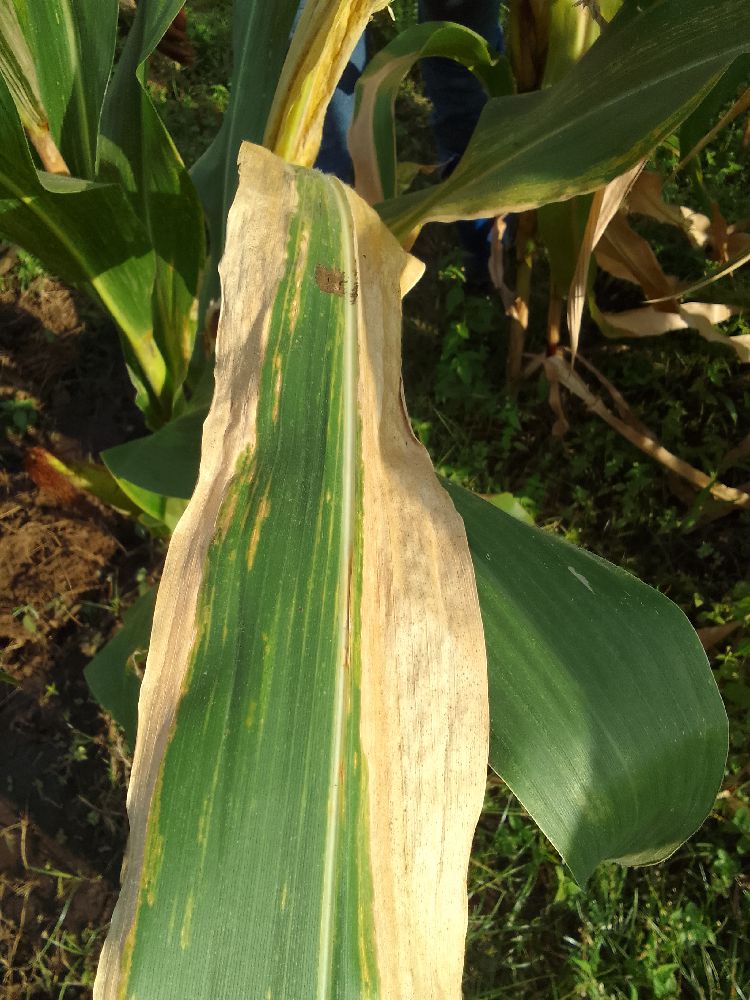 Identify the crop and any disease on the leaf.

maize, maize lethal necrosis
